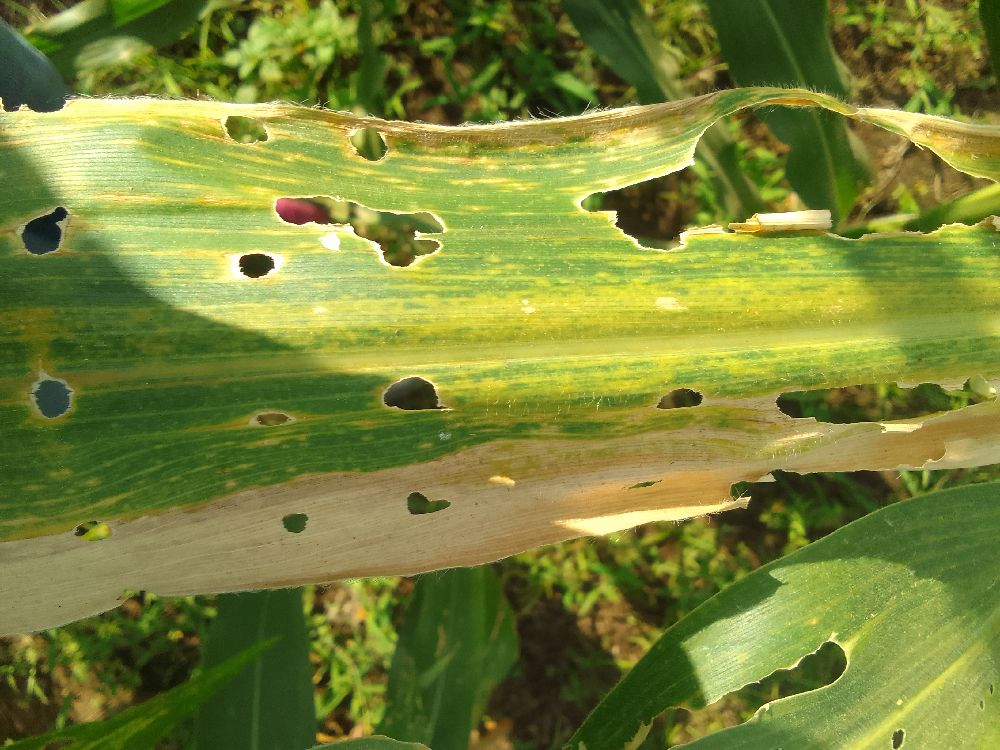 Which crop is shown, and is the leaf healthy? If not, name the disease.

maize, maize lethal necrosis
